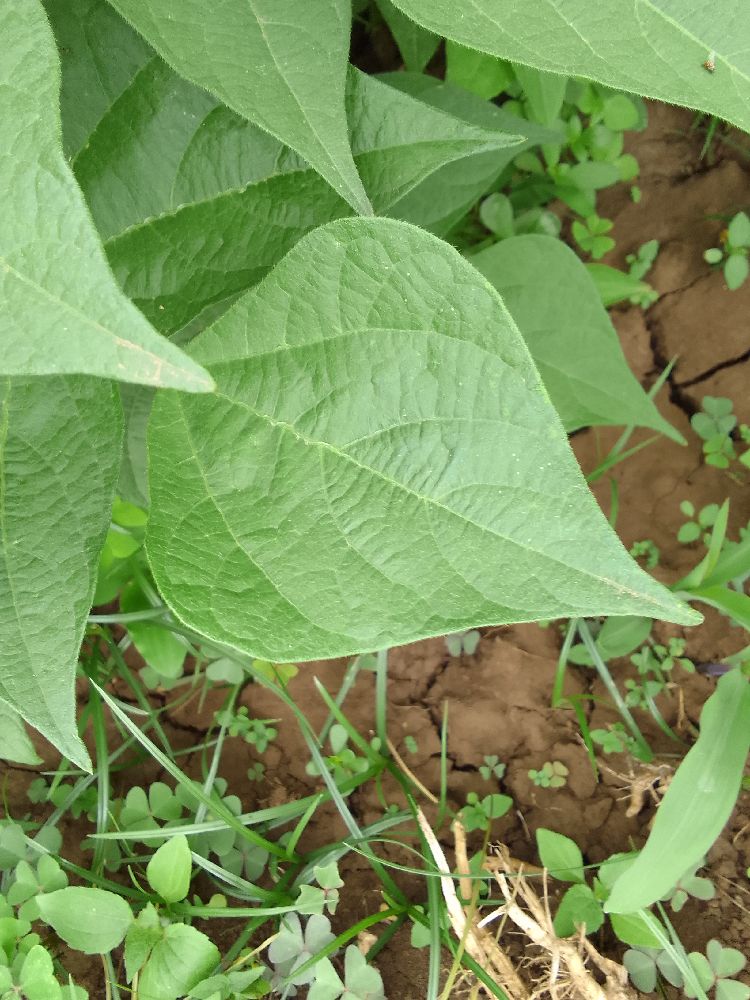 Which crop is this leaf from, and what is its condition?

common bean, healthy
